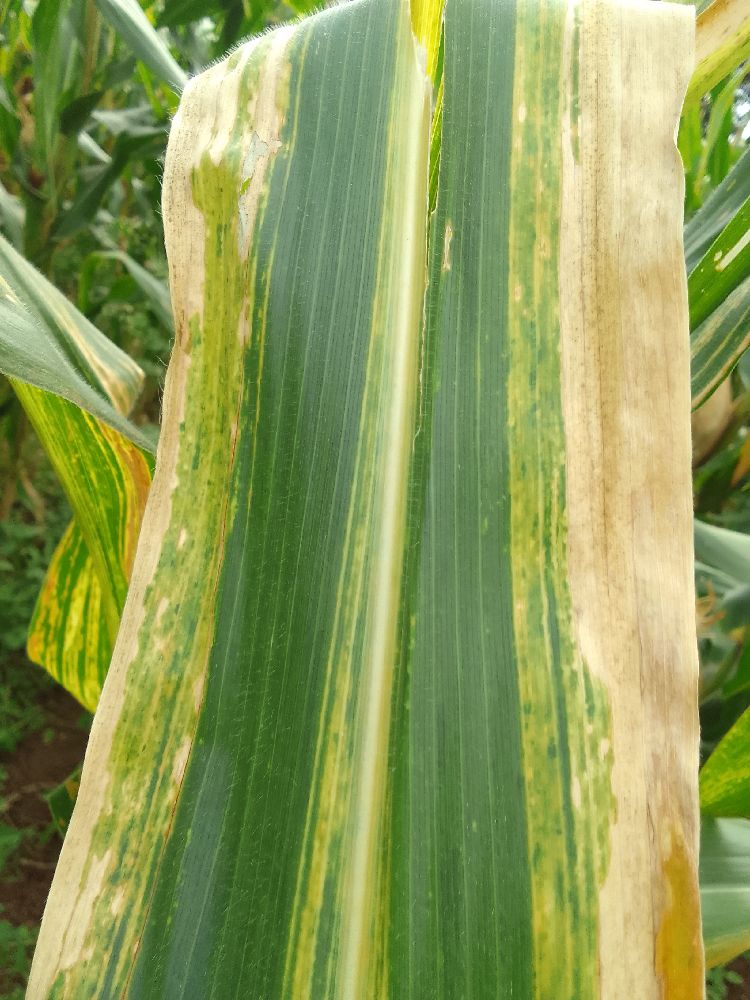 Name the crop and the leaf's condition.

maize, maize lethal necrosis
